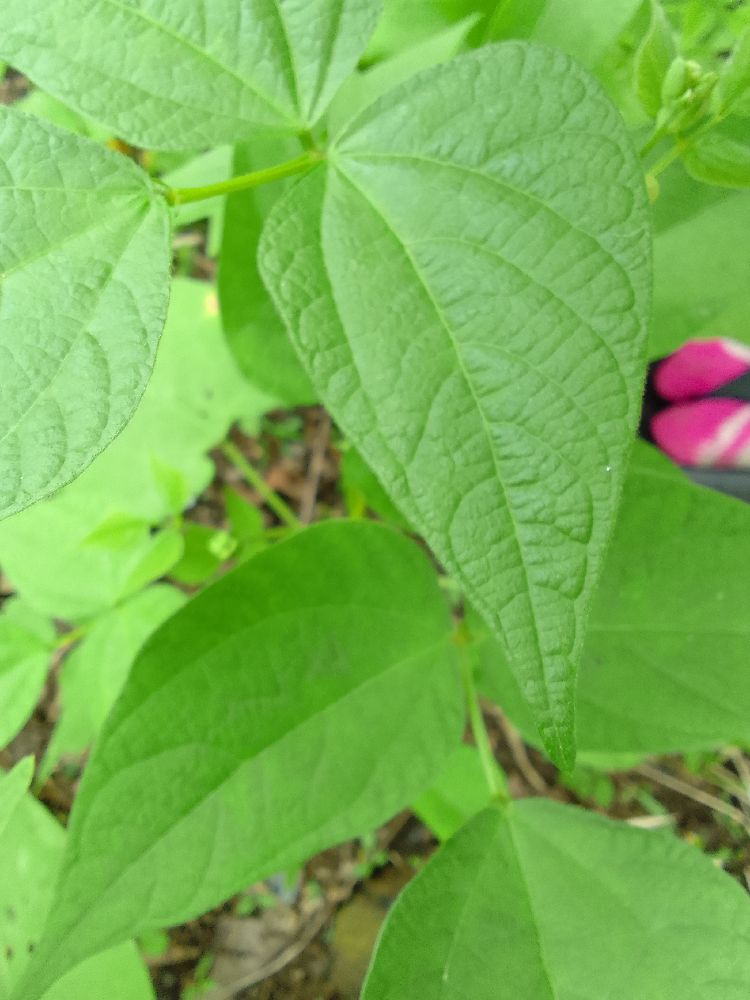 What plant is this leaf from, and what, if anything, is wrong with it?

common bean, healthy
